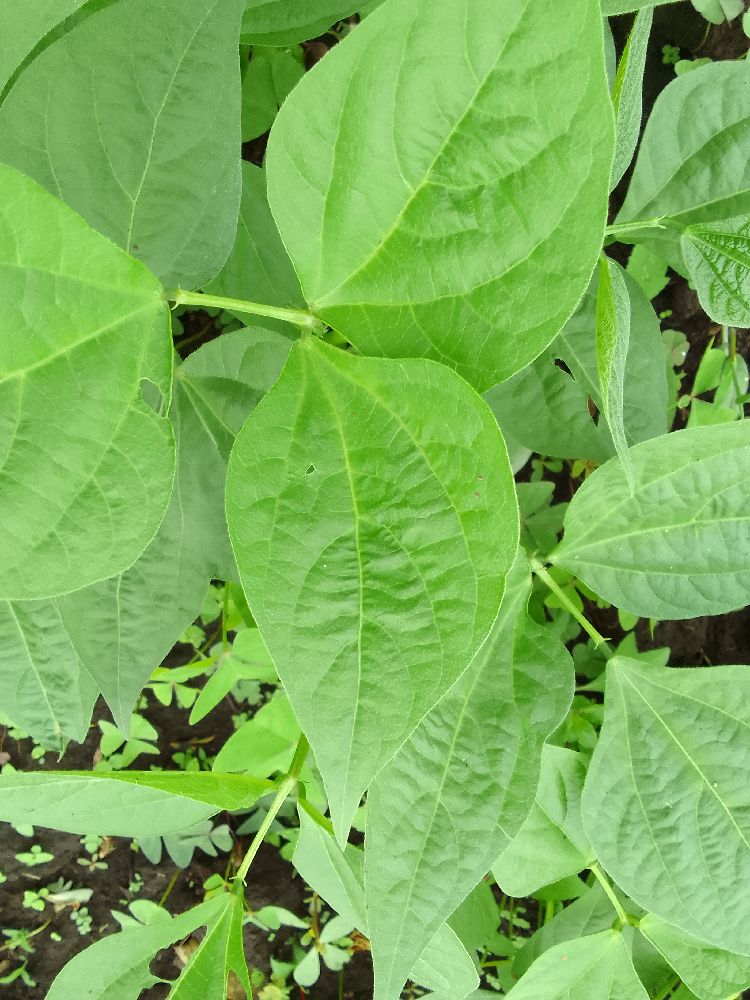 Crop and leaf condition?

common bean, healthy
